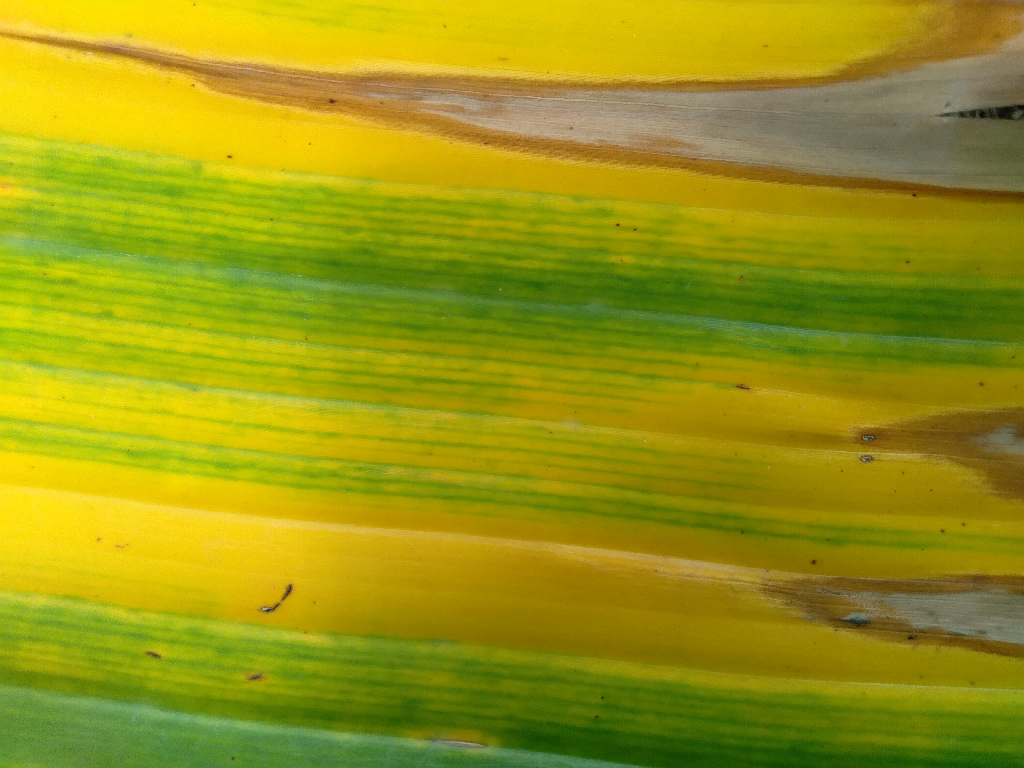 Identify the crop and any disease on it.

banana, fusarium wilt race 1
